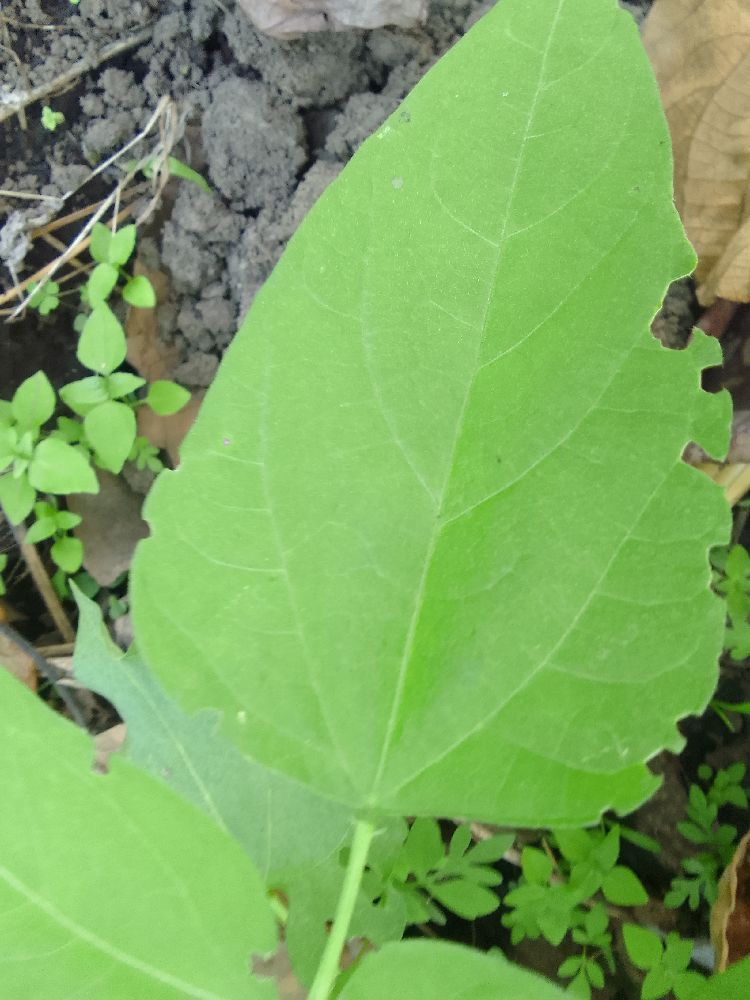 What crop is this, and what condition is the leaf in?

common bean, healthy
